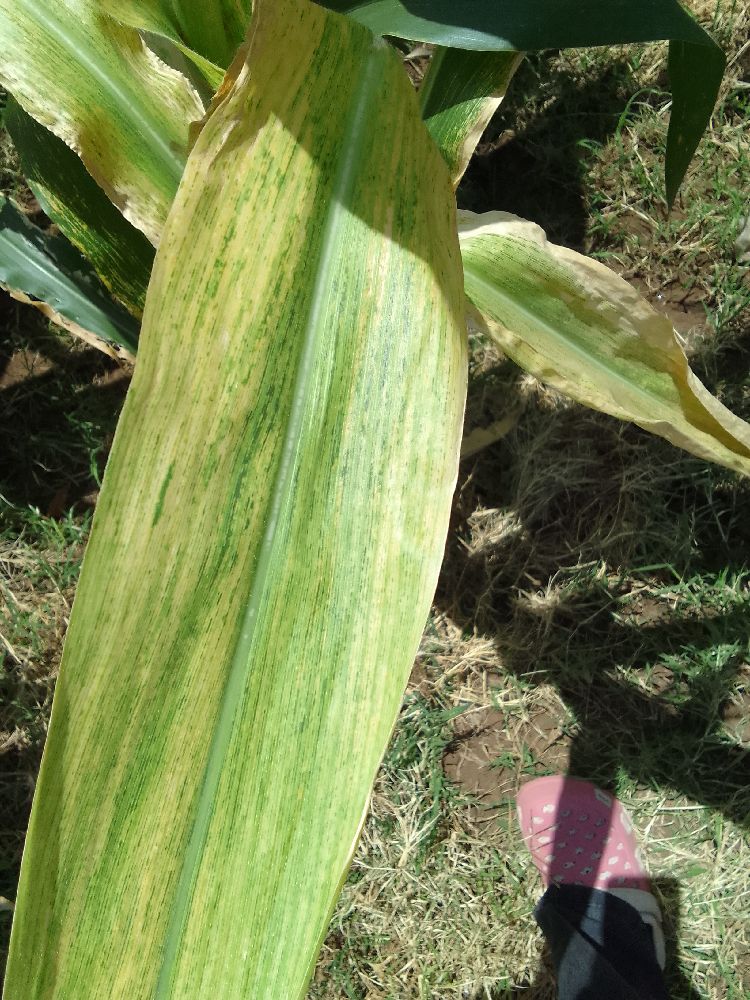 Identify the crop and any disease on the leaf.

maize, maize lethal necrosis
